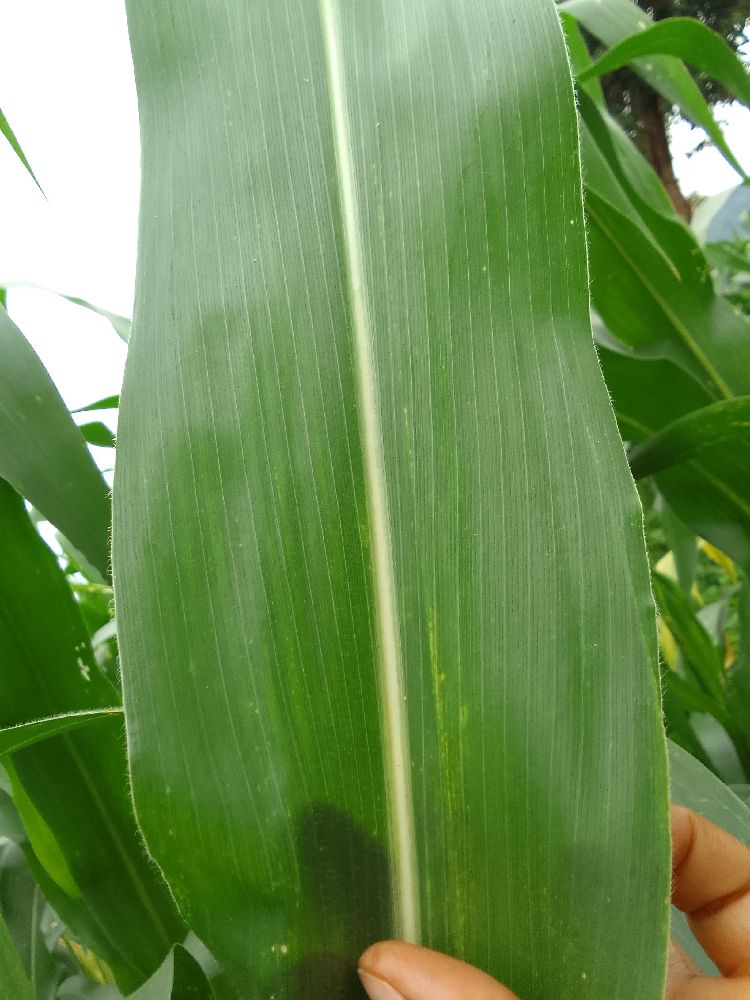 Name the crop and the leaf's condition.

maize, healthy
